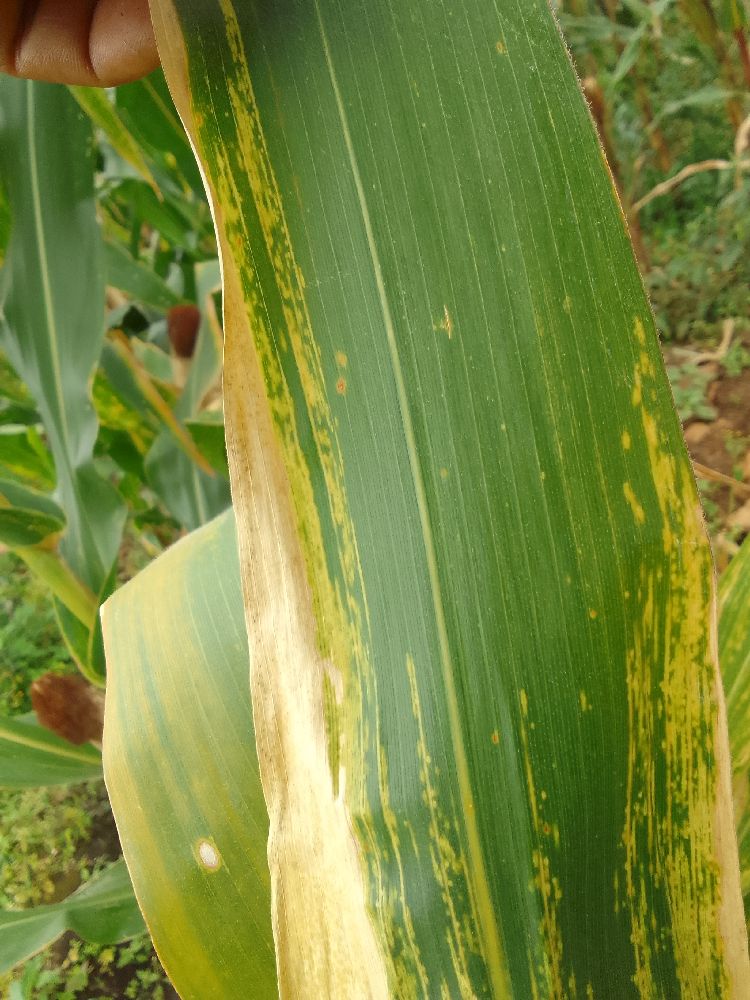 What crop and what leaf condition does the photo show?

maize, maize lethal necrosis
